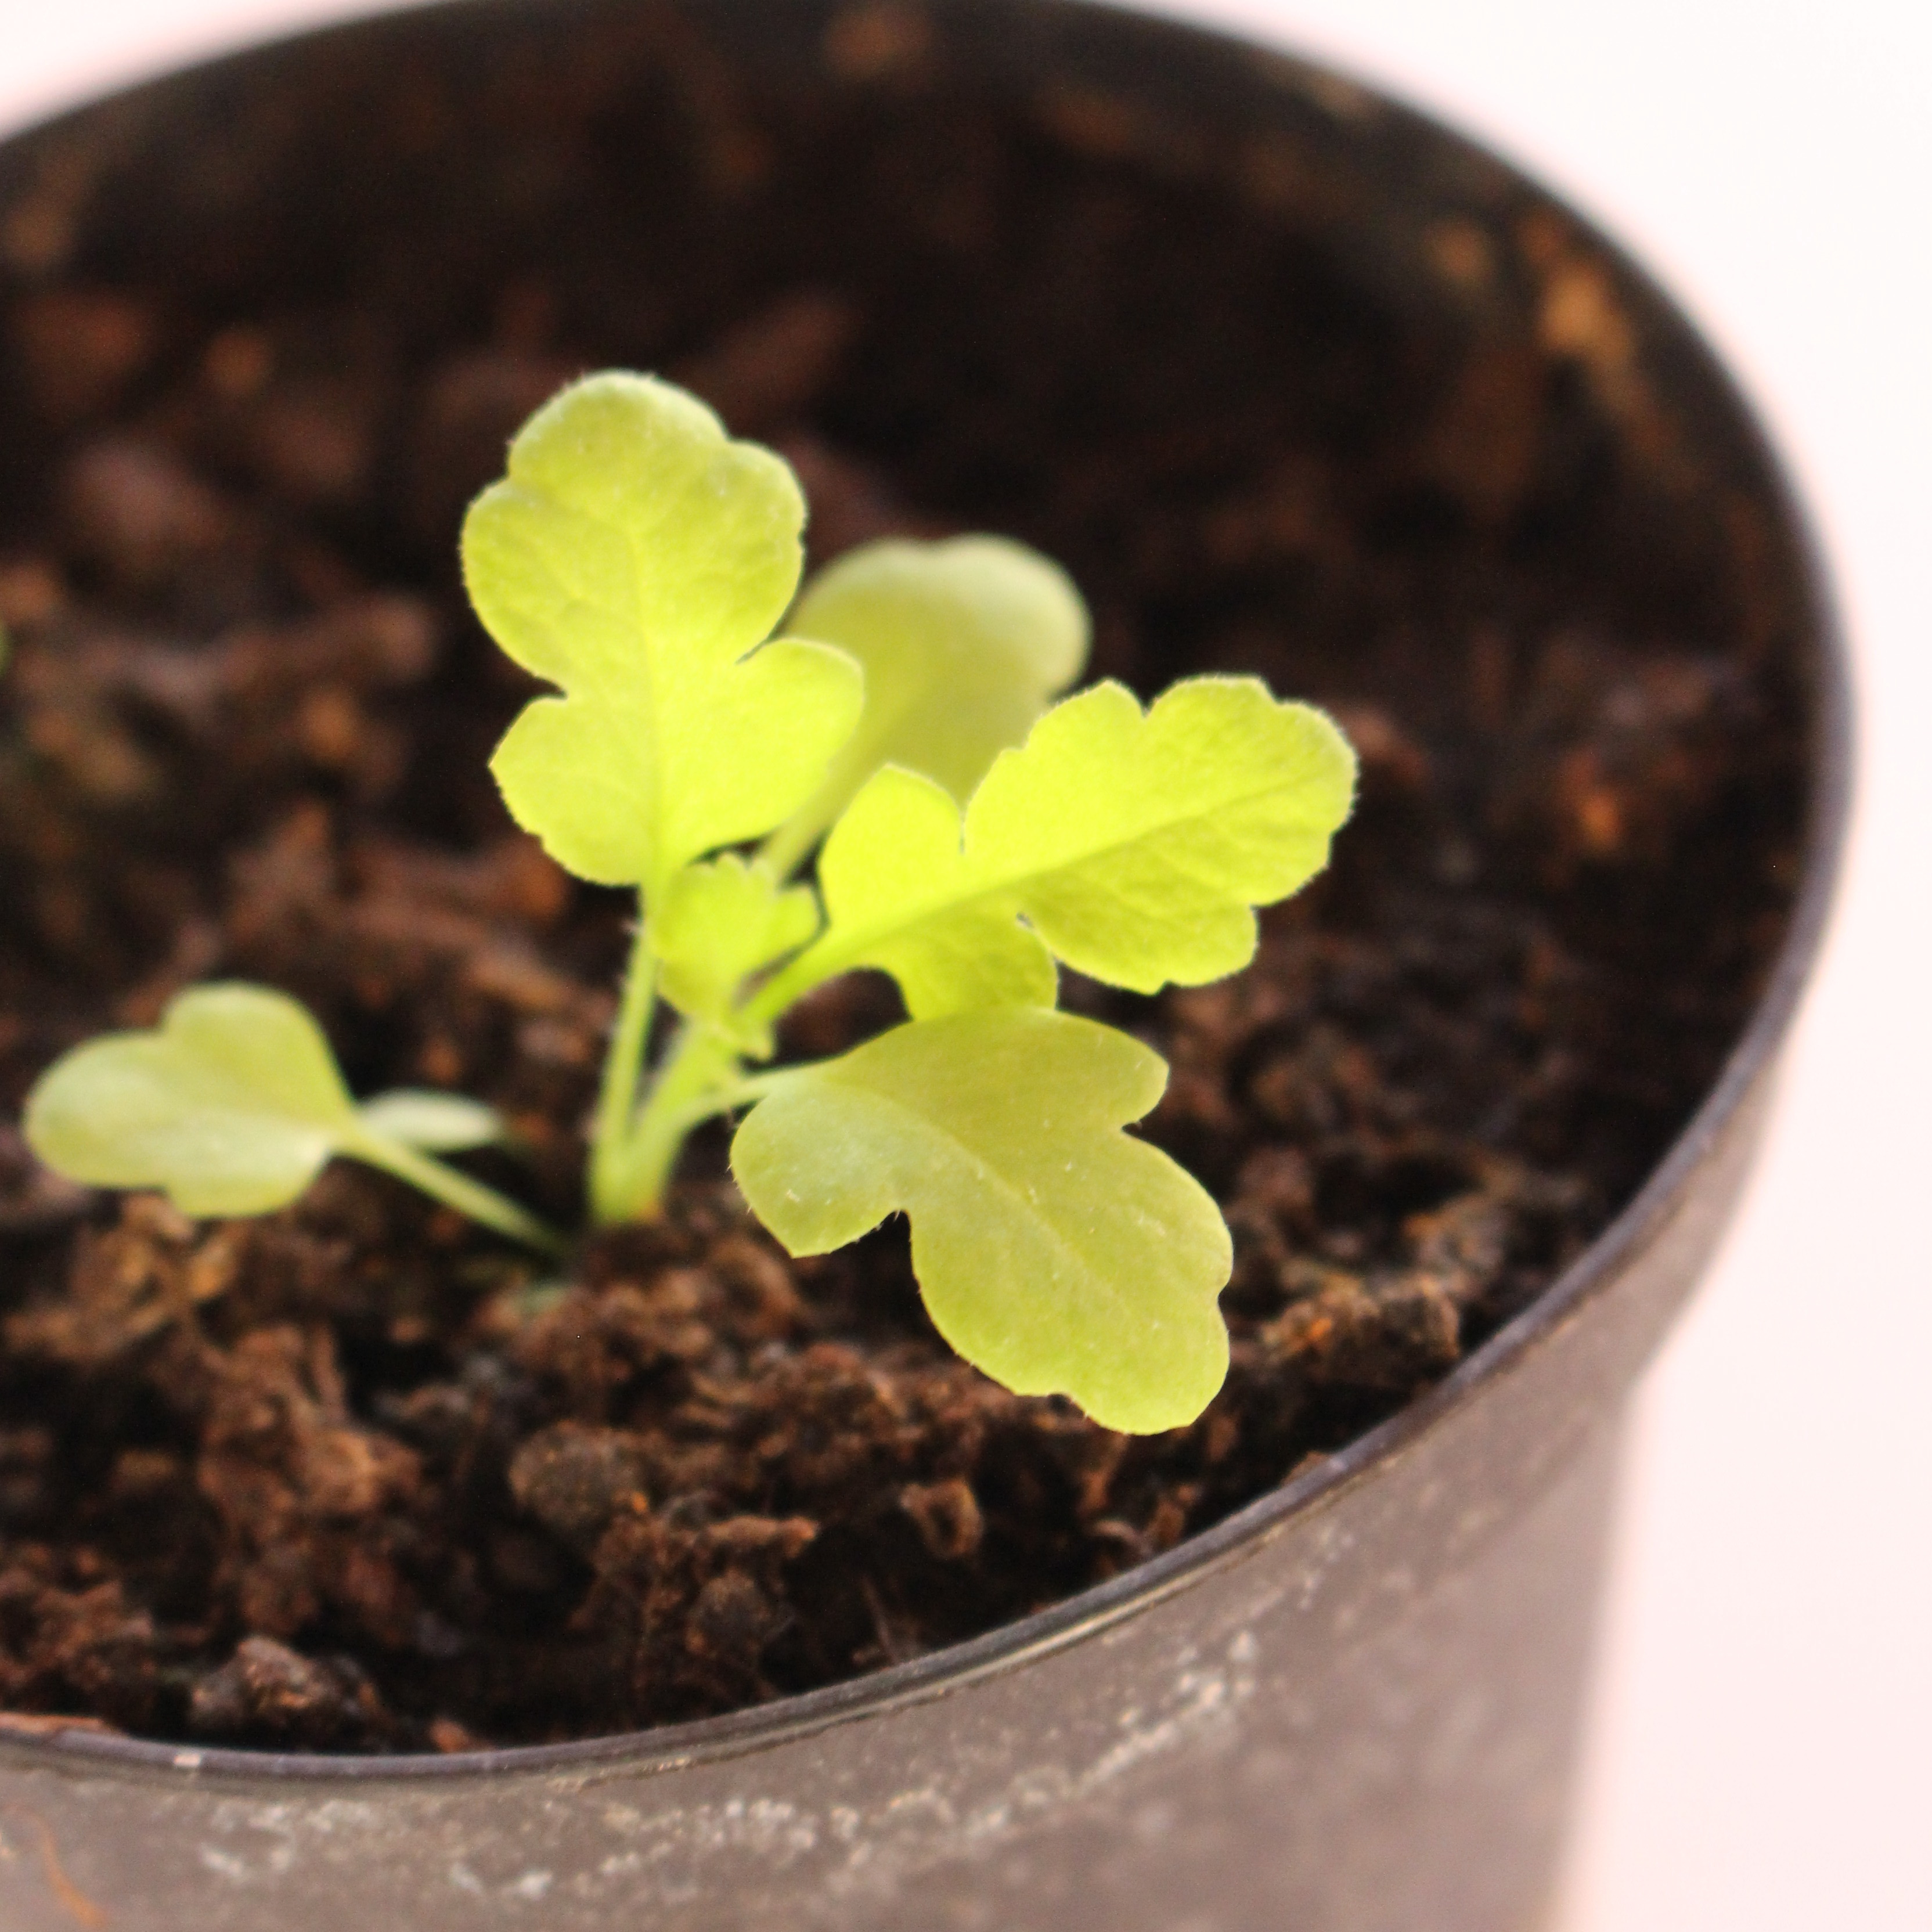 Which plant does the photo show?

Papaver rhoeas
